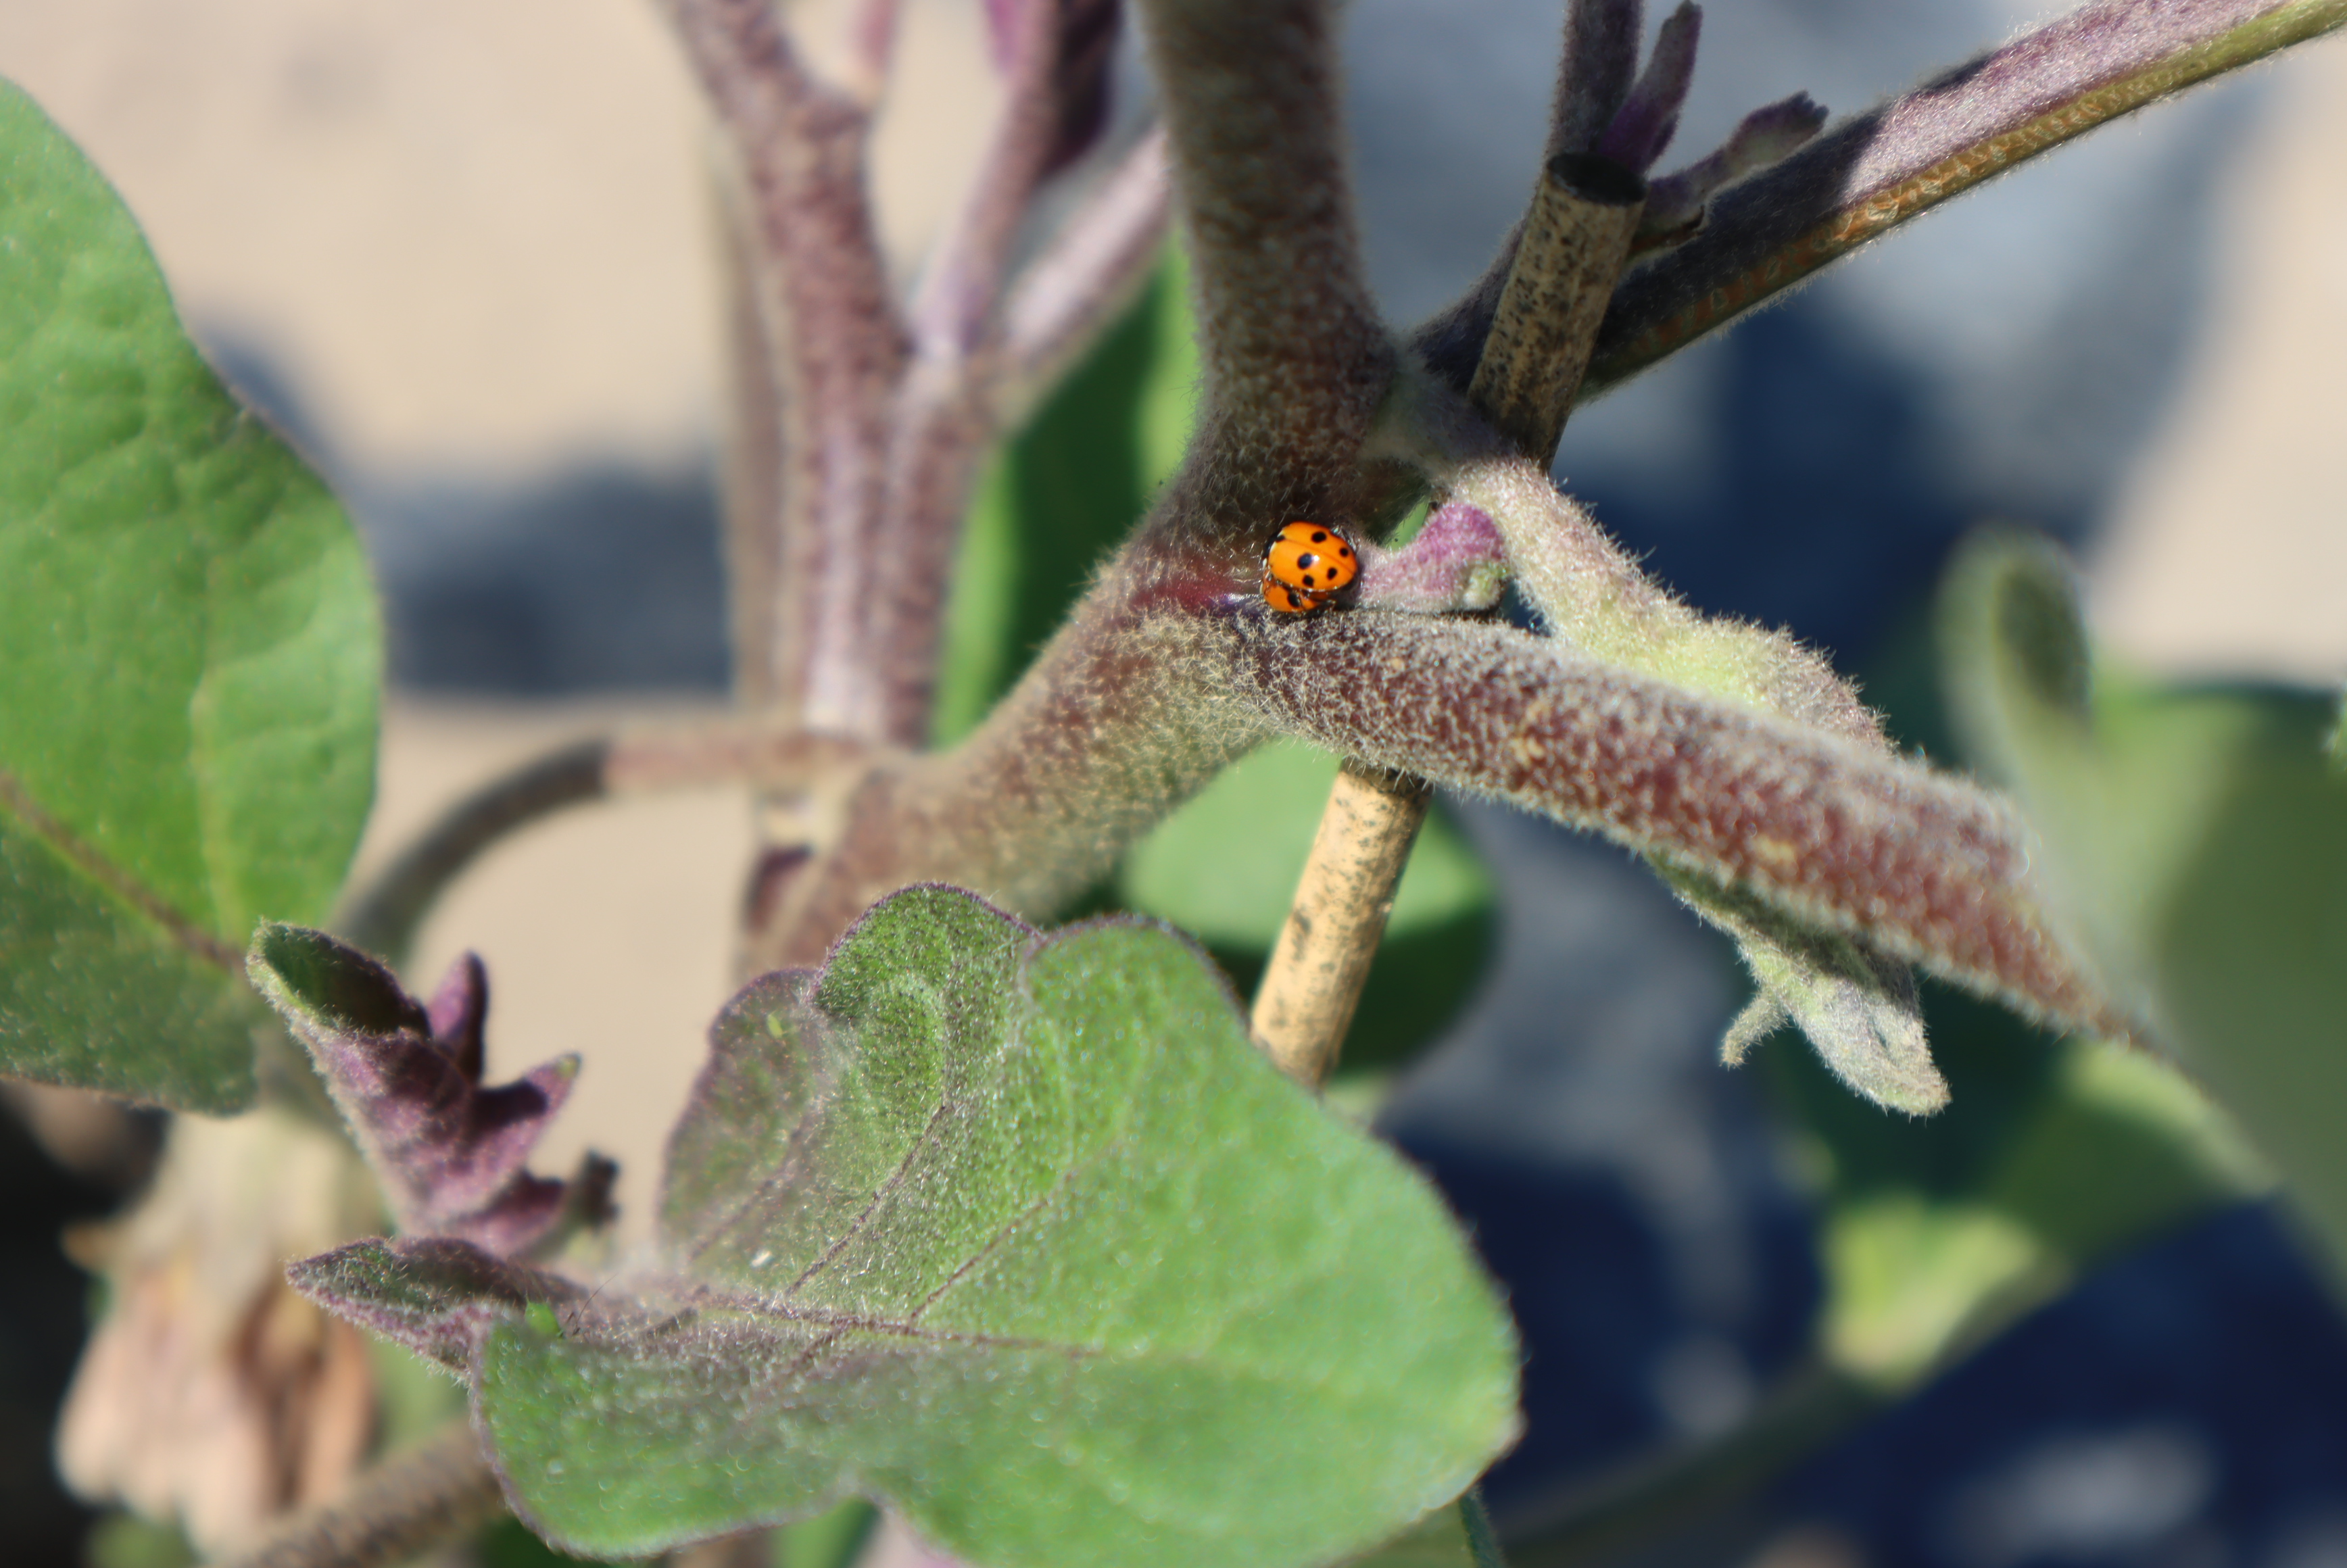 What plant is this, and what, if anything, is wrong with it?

aubergine, ladybug
